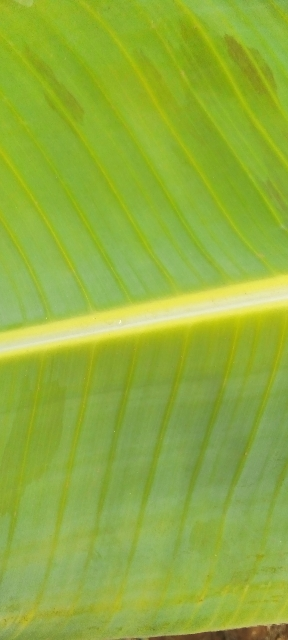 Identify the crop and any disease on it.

banana, healthy
